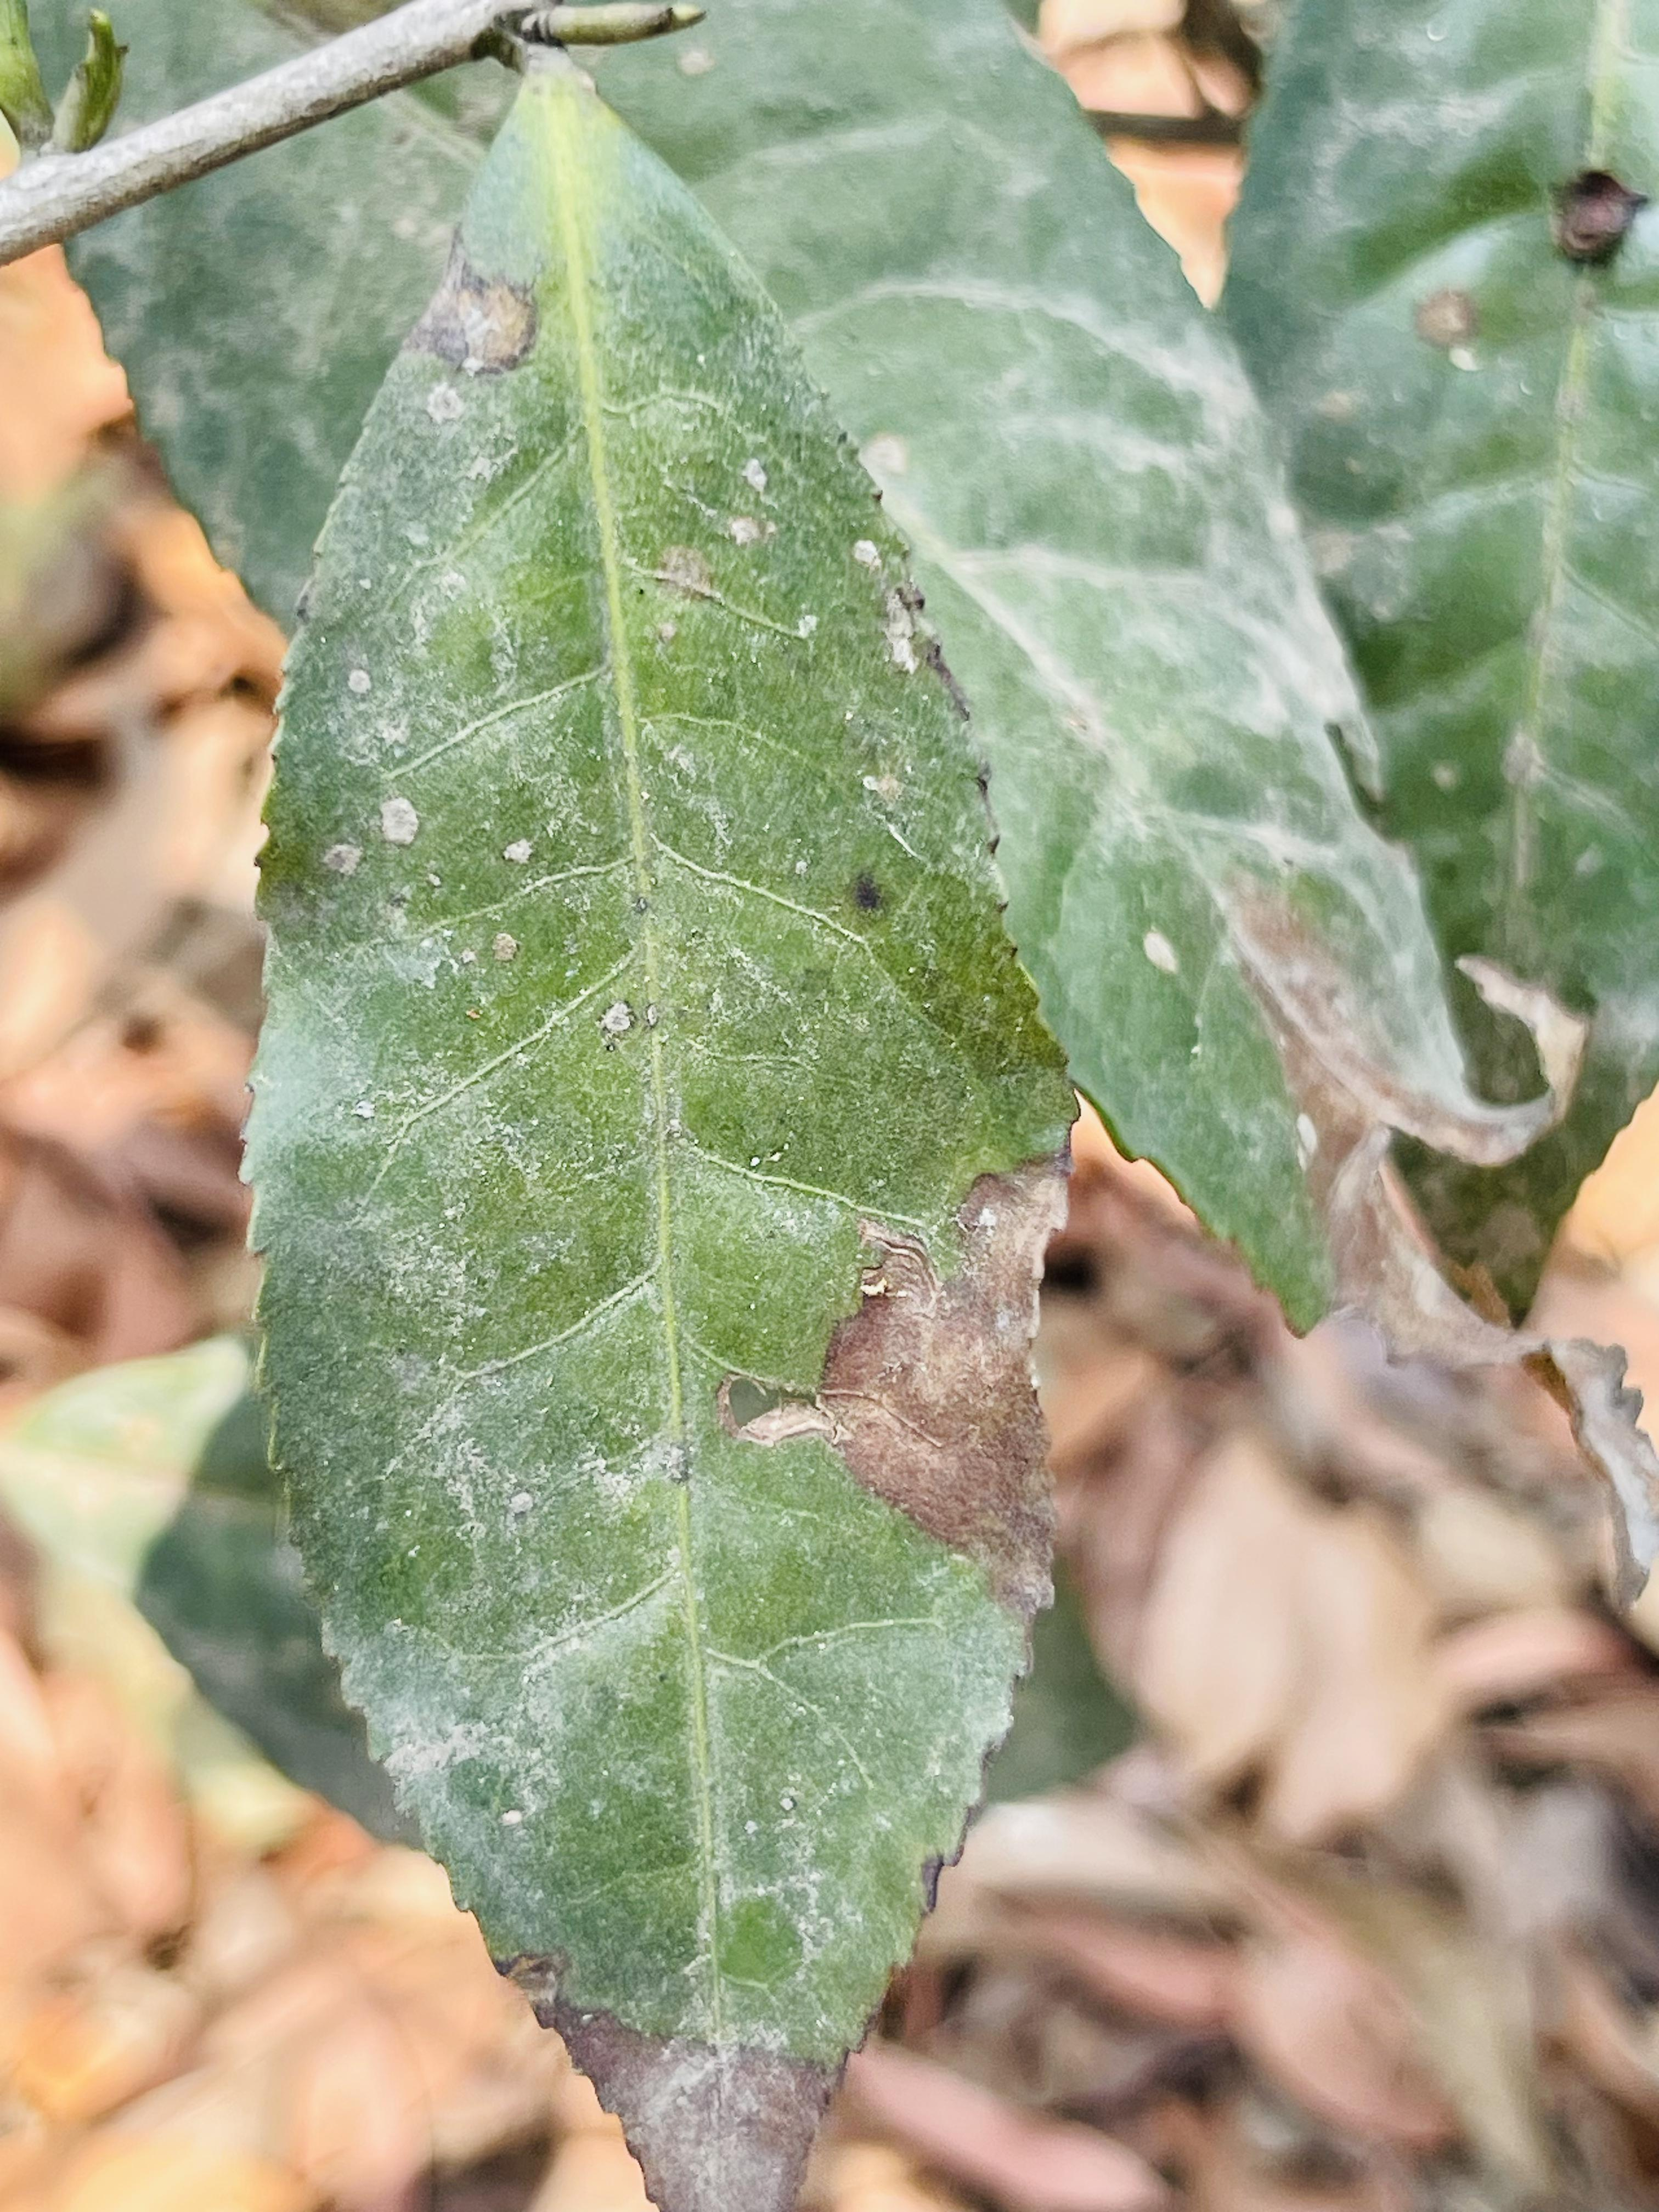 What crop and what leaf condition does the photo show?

tea, blight
